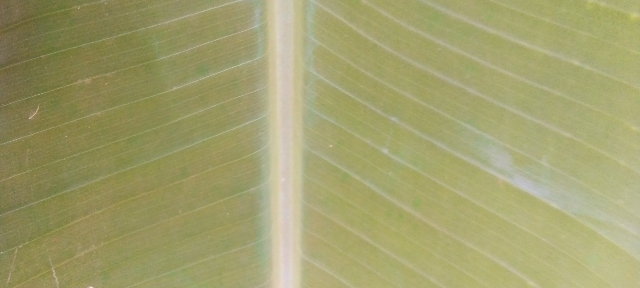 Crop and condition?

banana, healthy
